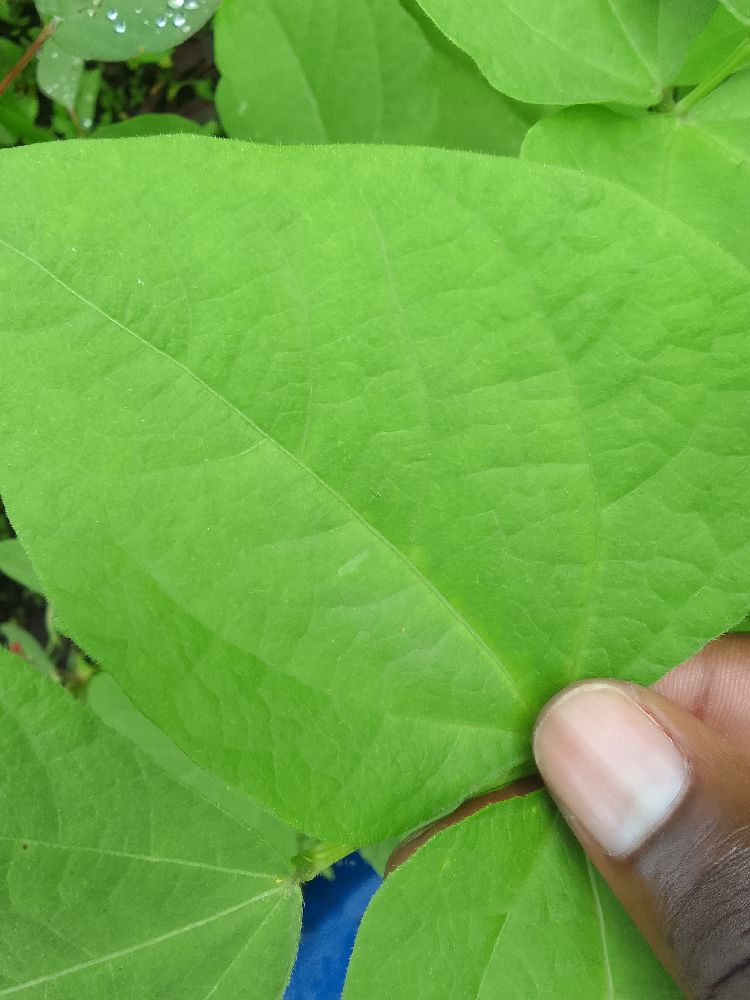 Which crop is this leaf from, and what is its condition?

common bean, healthy
